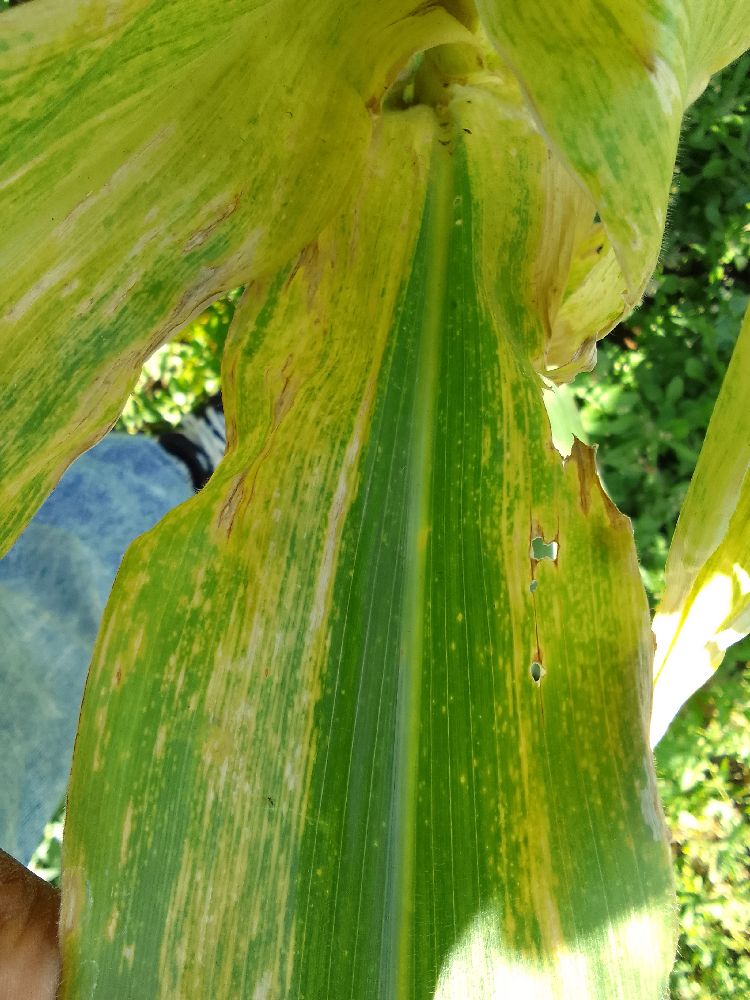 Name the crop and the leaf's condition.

maize, maize lethal necrosis
